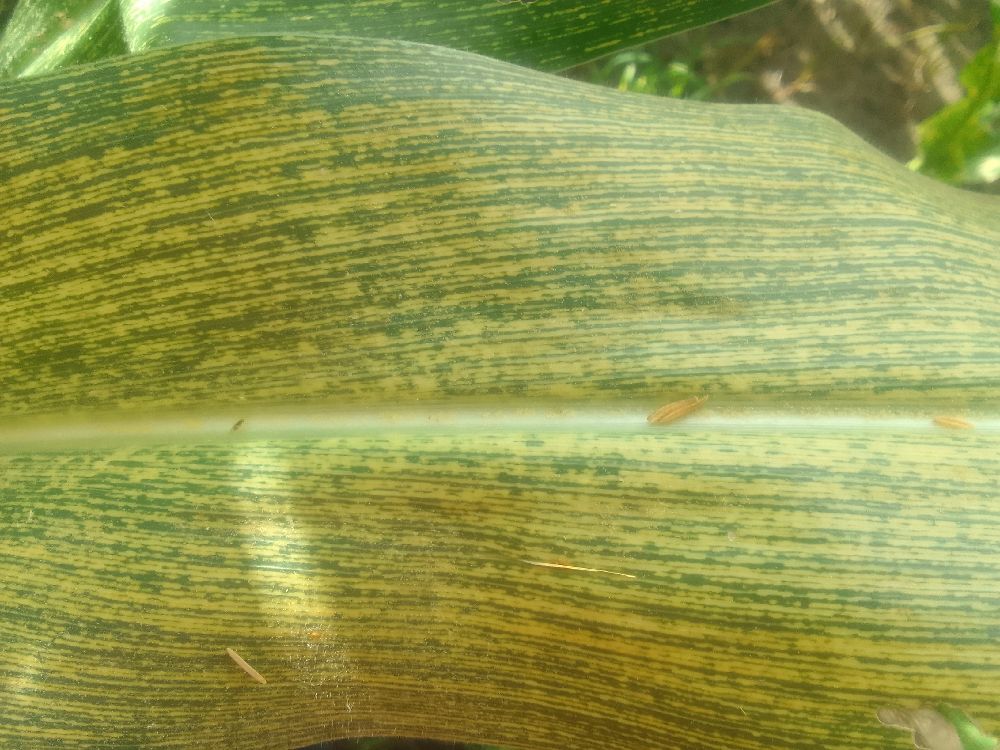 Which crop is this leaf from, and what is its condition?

maize, maize streak virus
